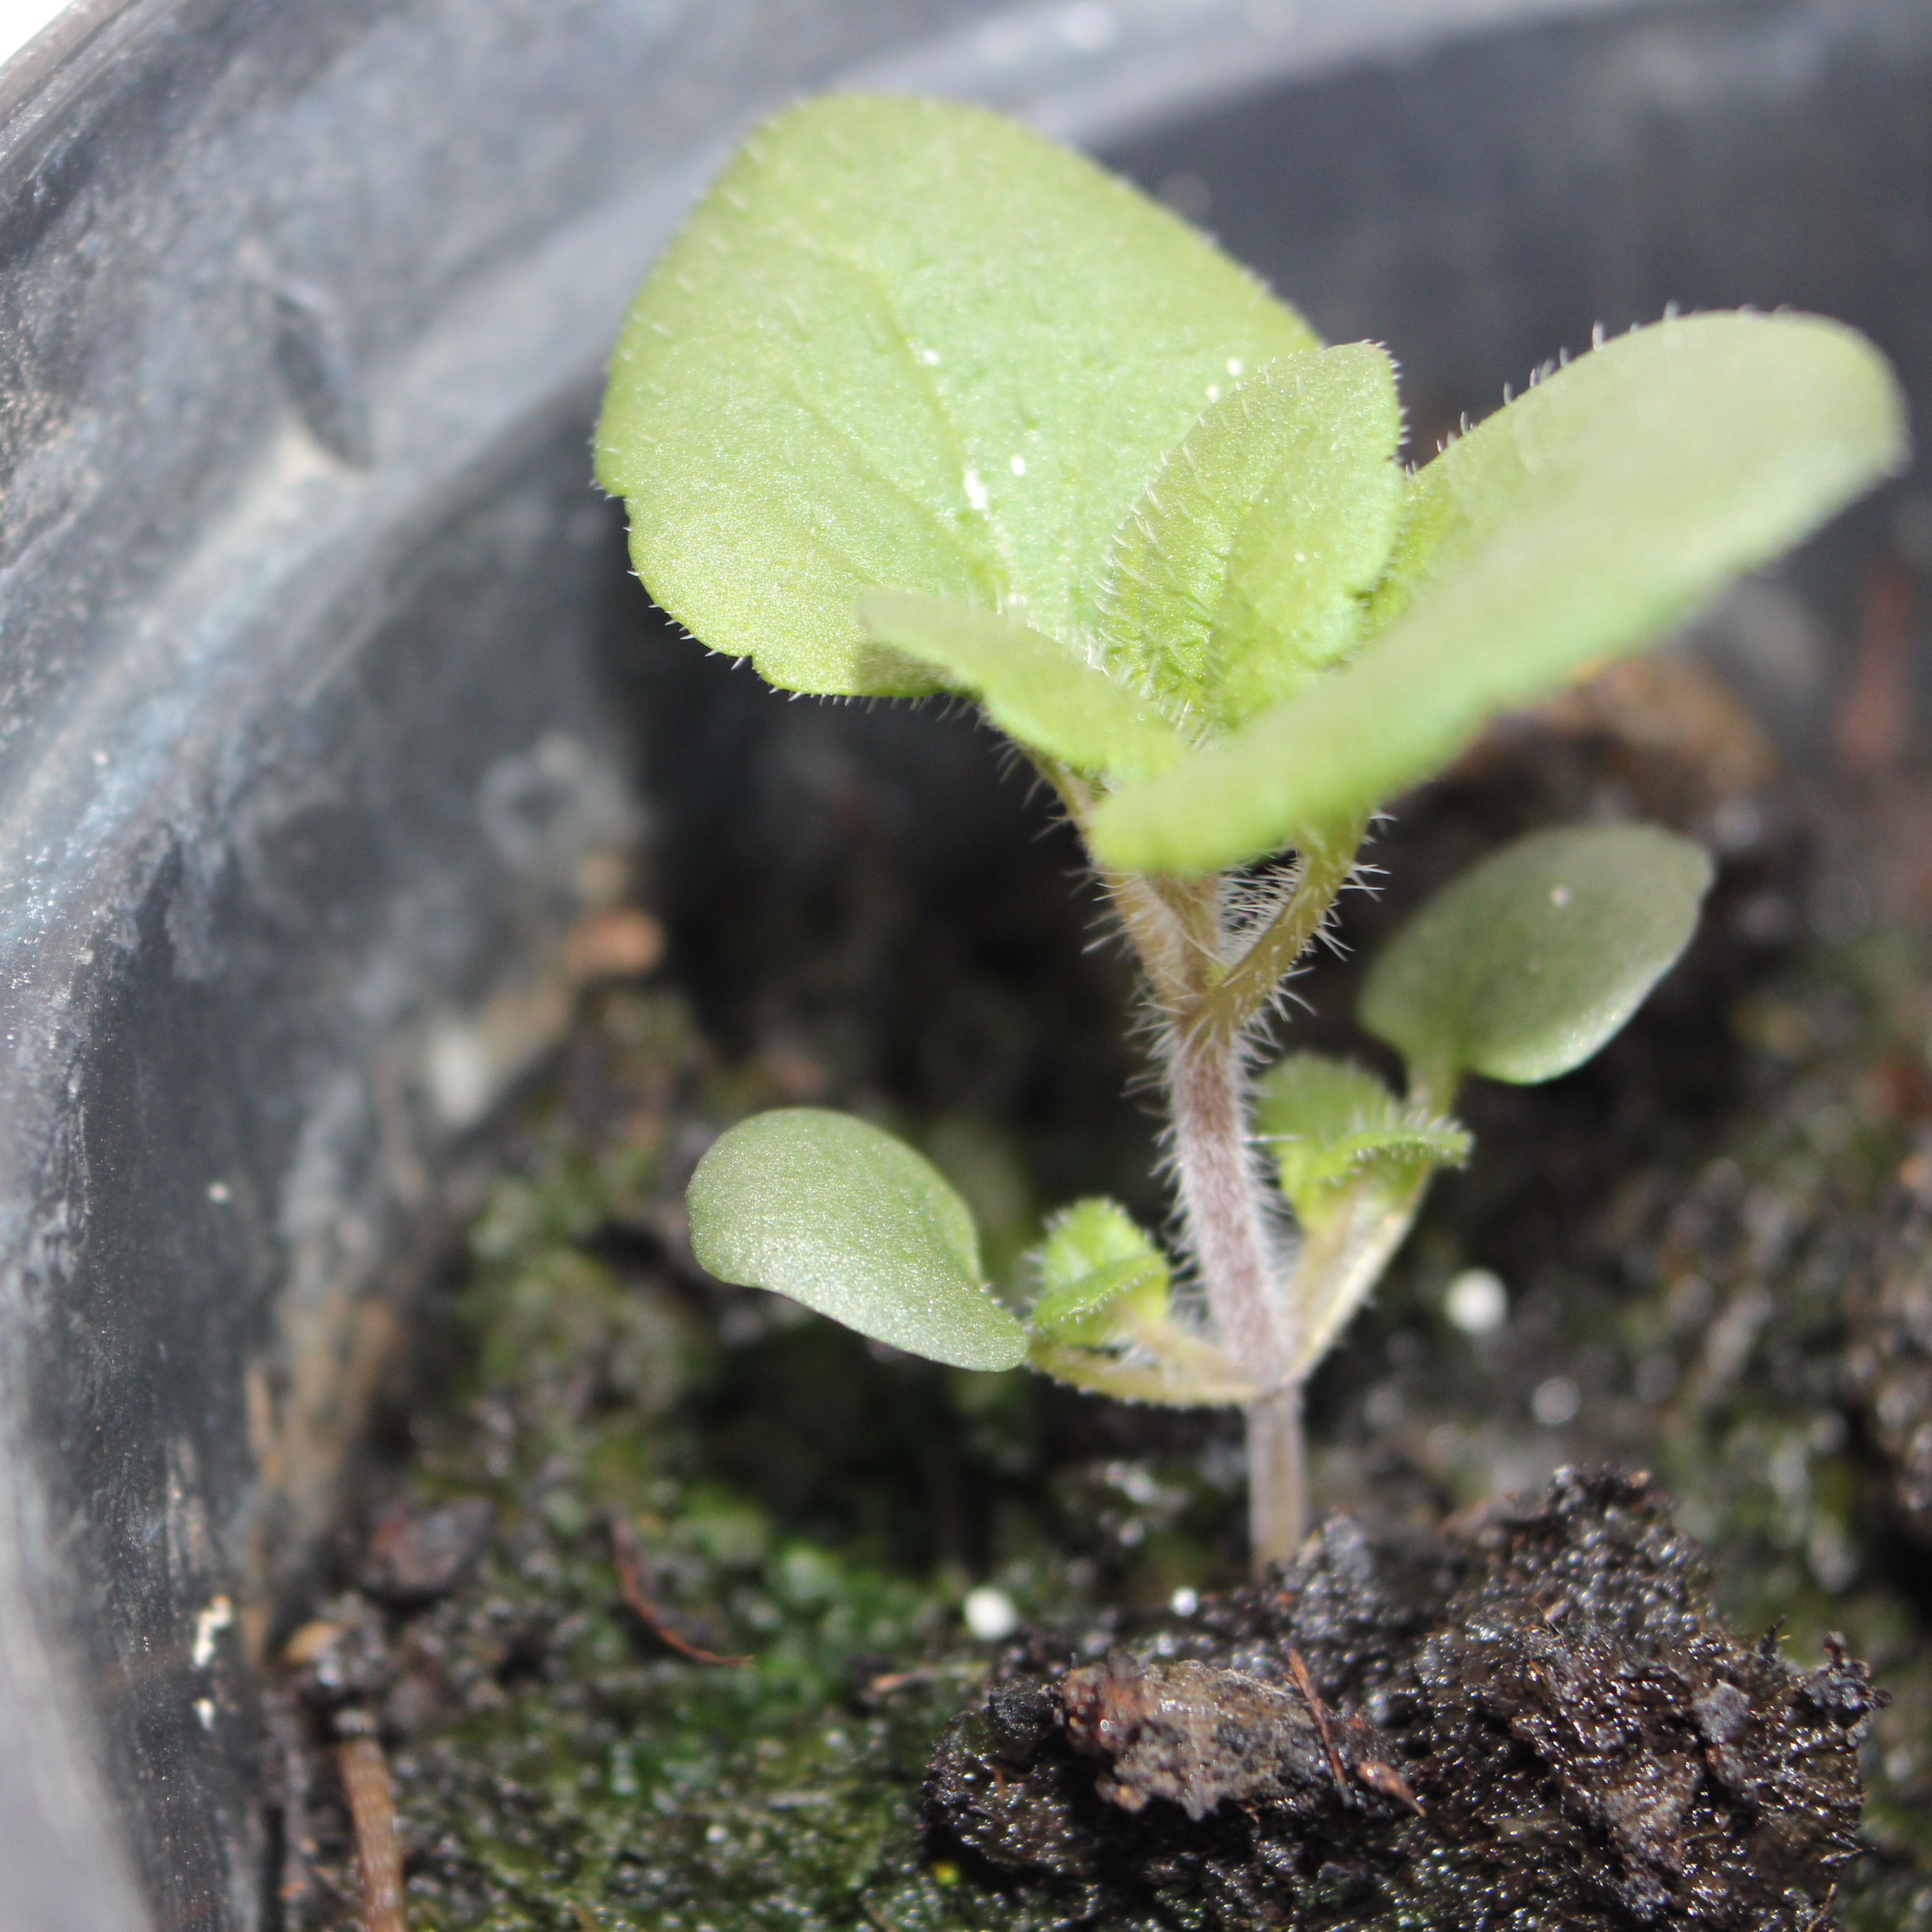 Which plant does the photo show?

Veronica persica
